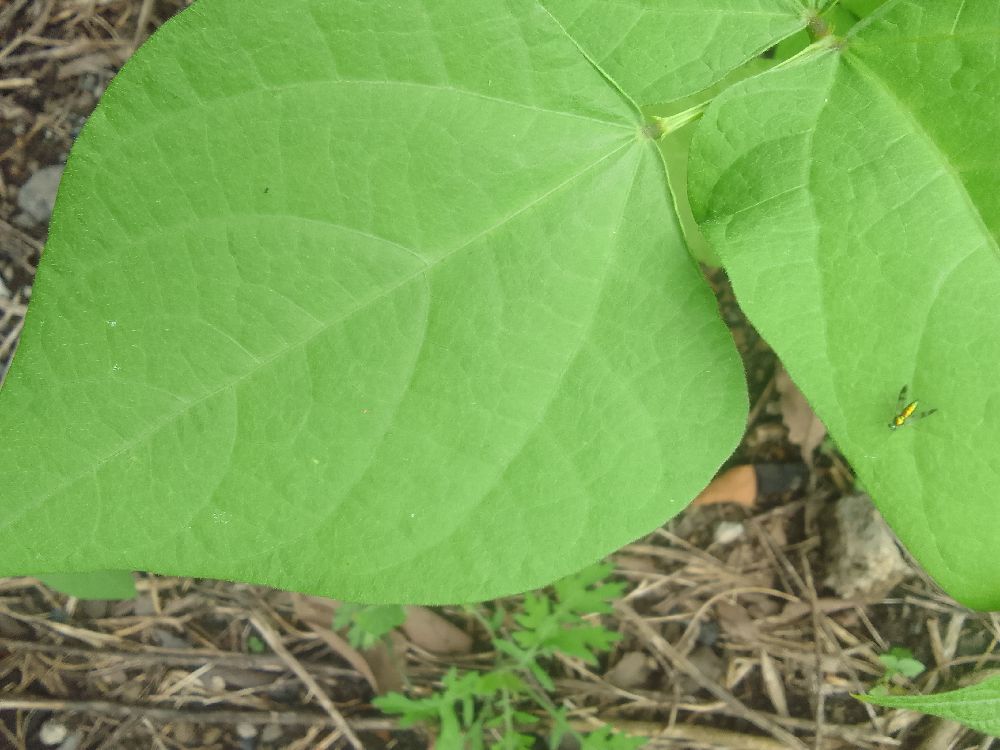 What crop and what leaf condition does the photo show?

common bean, healthy
